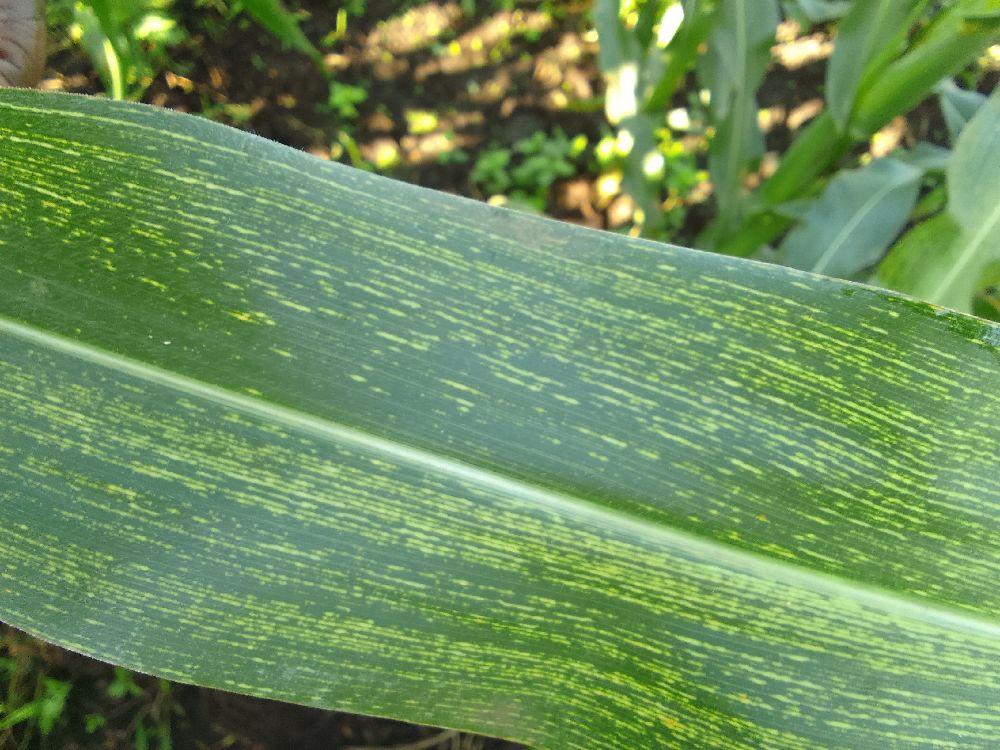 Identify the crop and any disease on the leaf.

maize, maize streak virus
